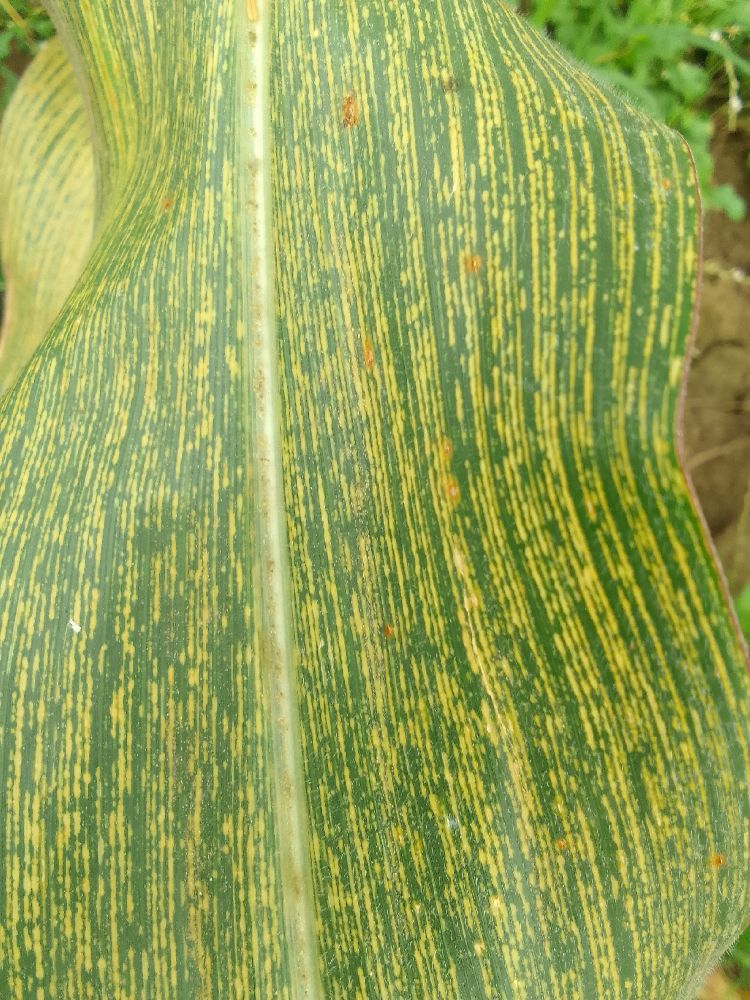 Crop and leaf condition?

maize, maize streak virus
